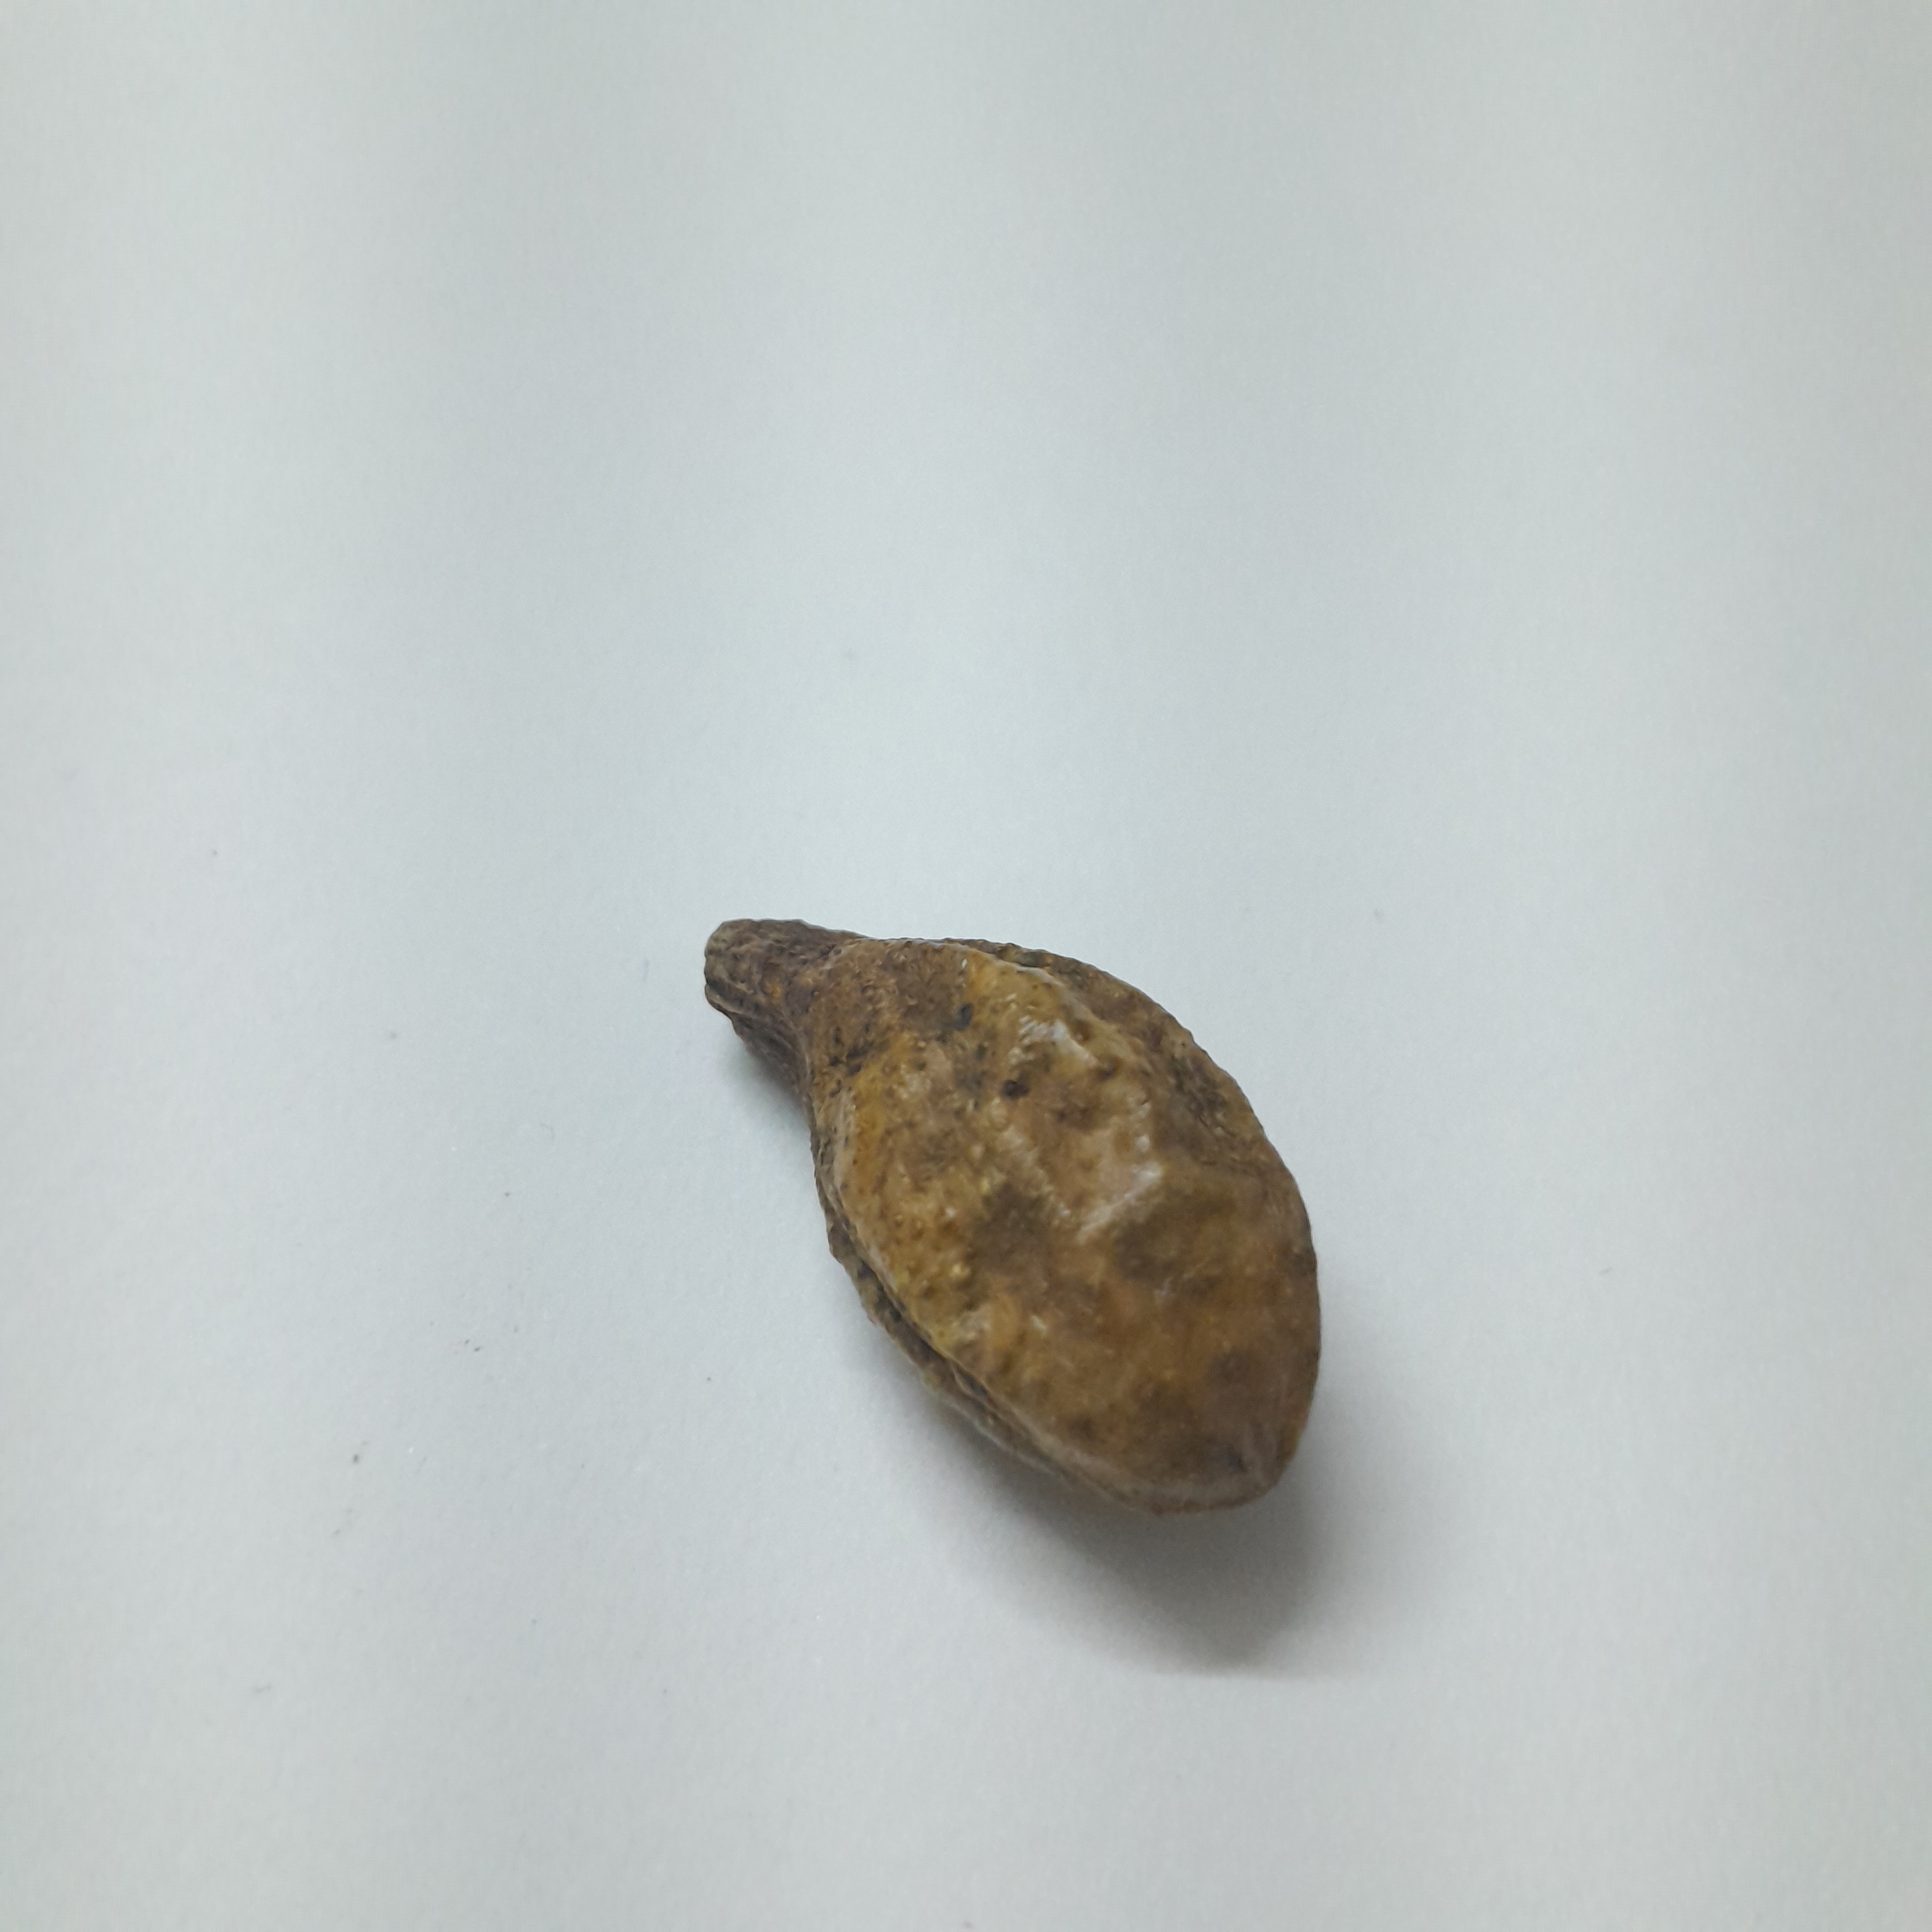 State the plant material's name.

hirdaa
